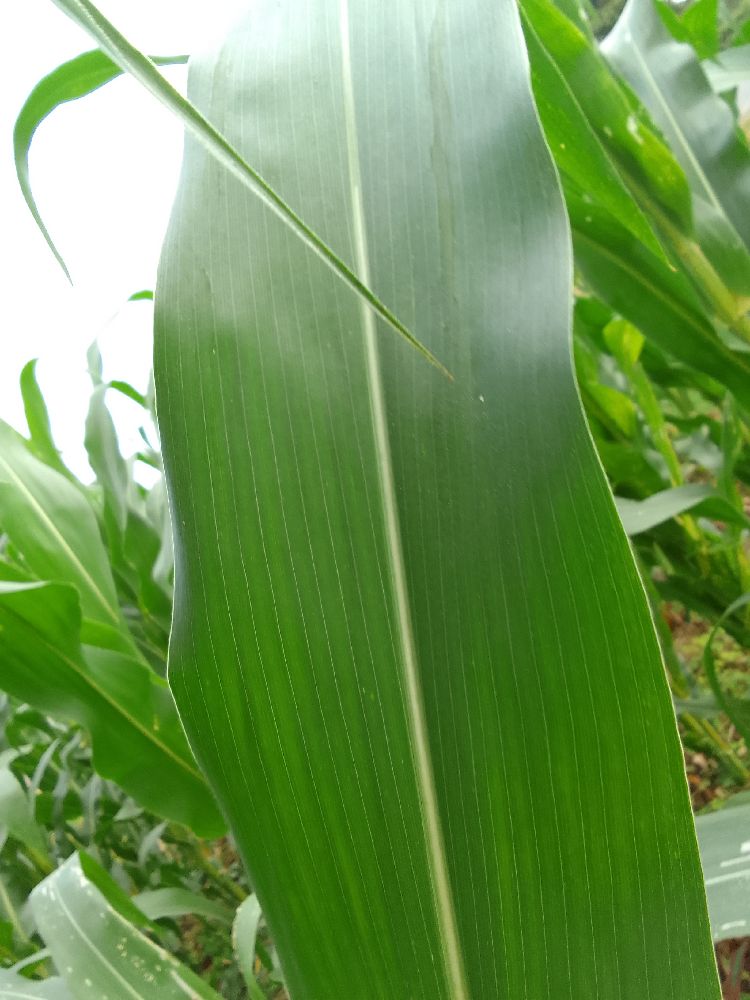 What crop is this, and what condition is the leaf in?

maize, healthy
